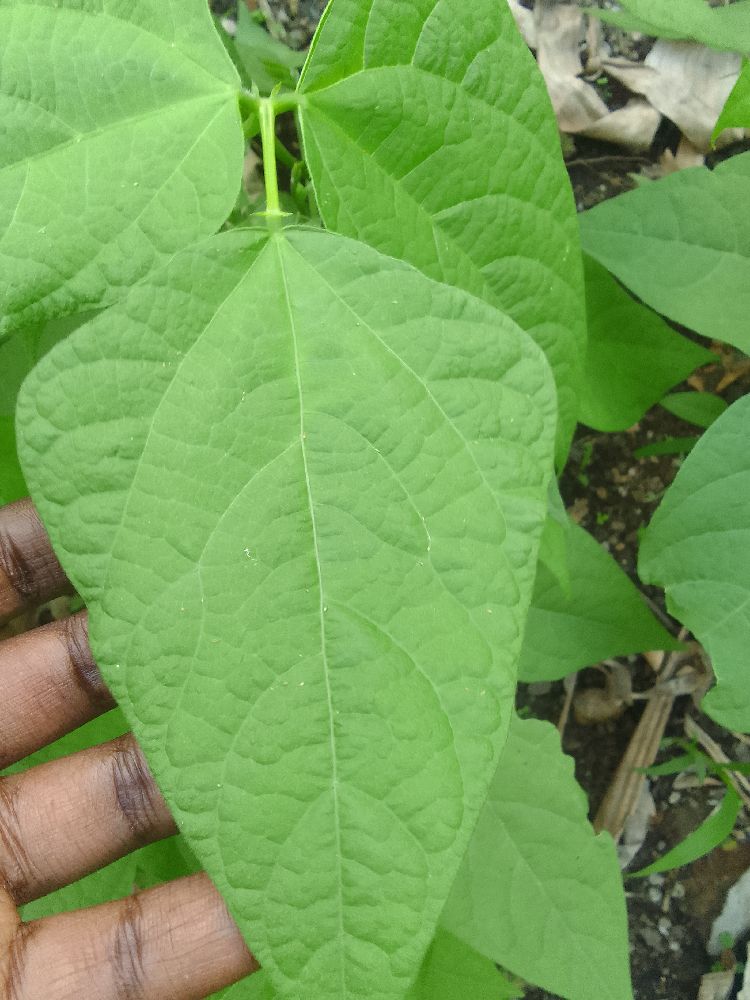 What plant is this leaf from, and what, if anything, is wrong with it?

common bean, healthy
